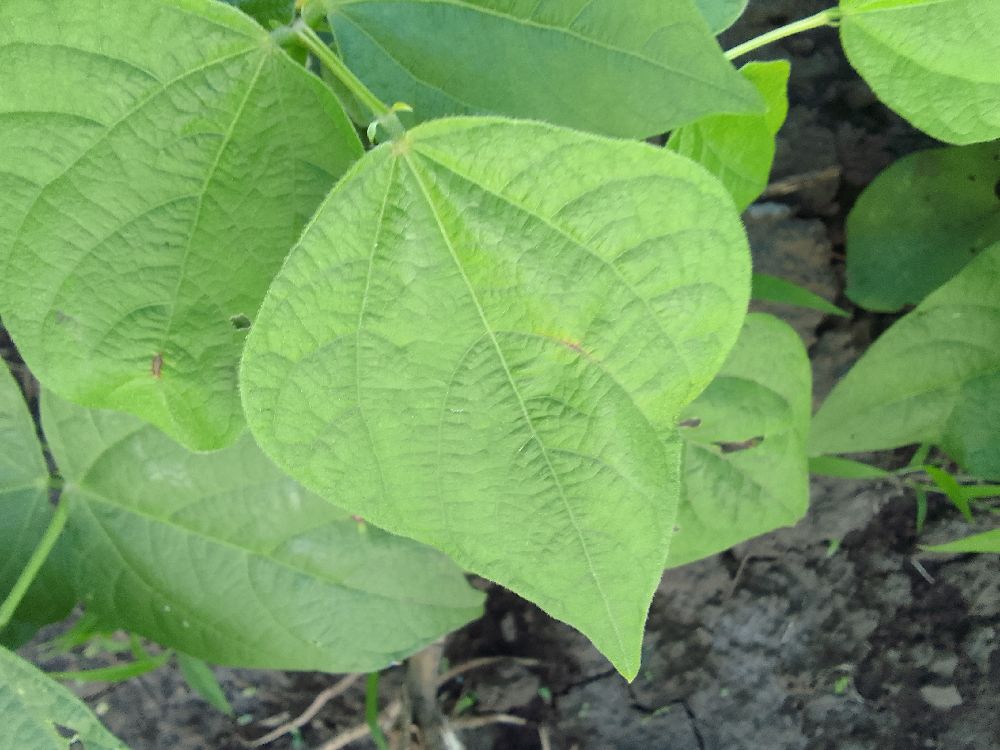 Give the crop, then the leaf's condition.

common bean, healthy
